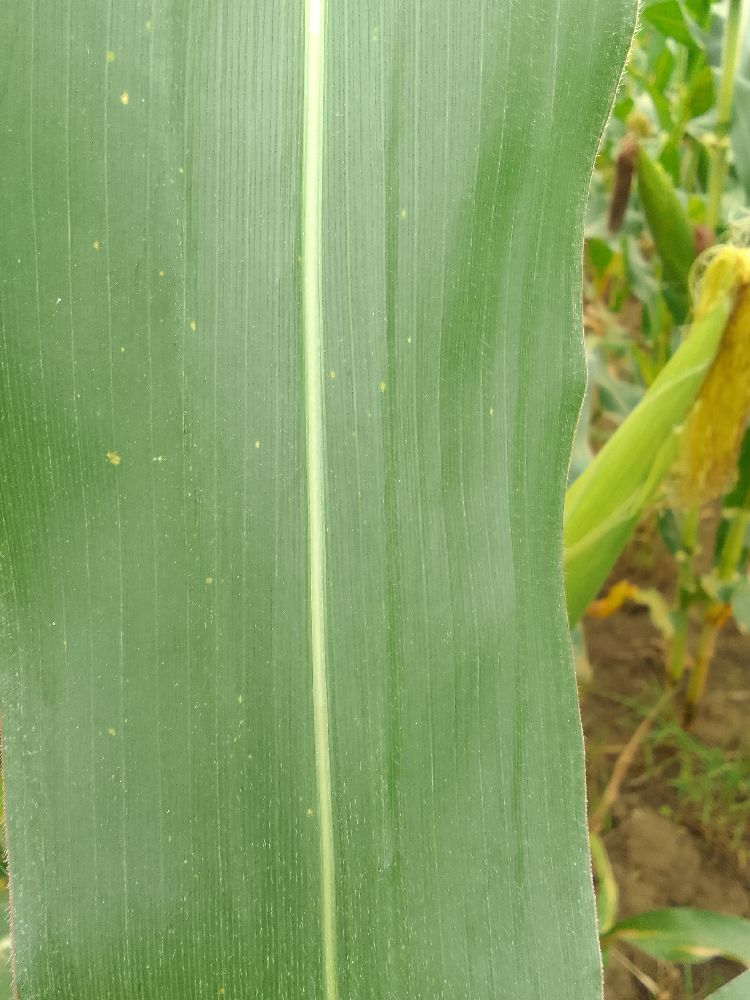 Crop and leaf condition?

maize, healthy
